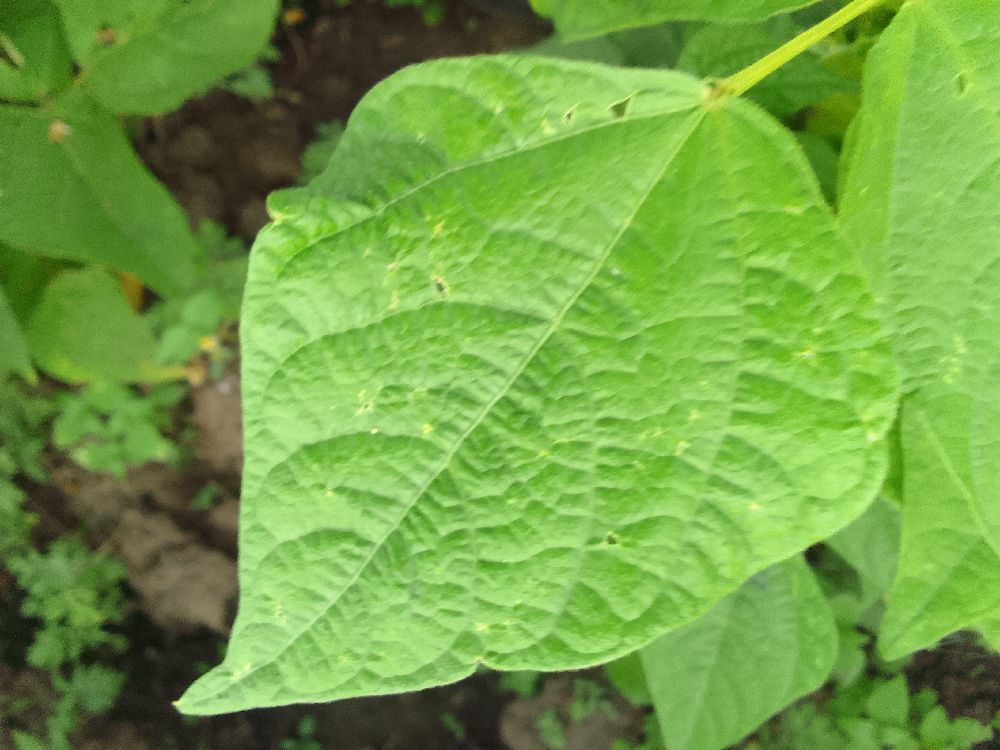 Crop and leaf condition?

common bean, healthy
